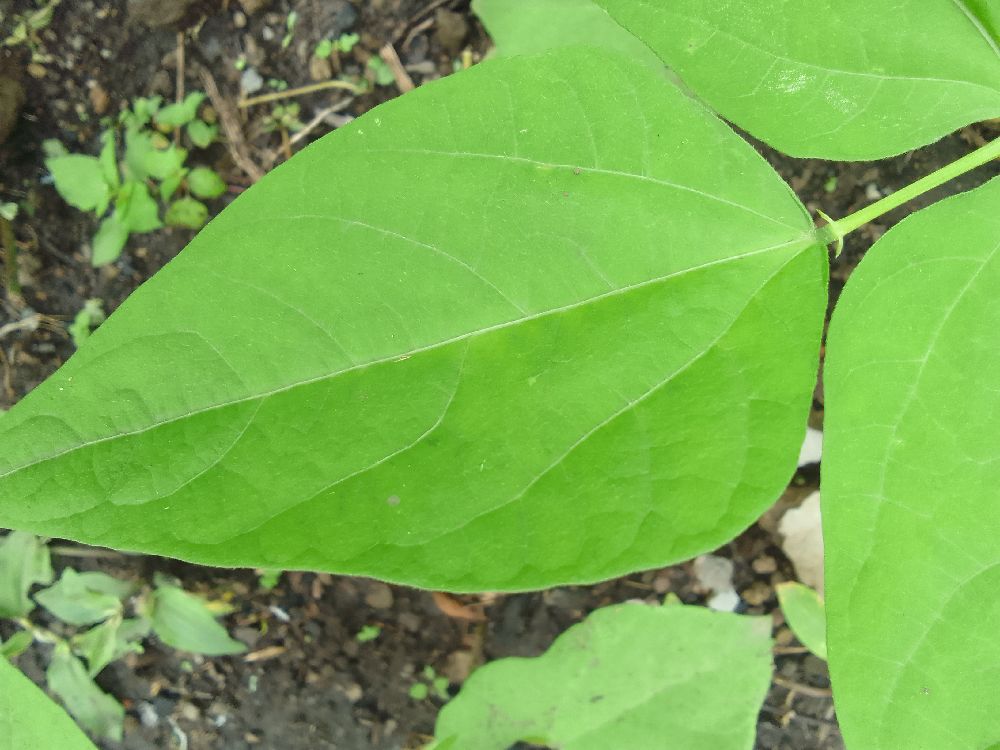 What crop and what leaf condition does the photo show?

common bean, healthy
